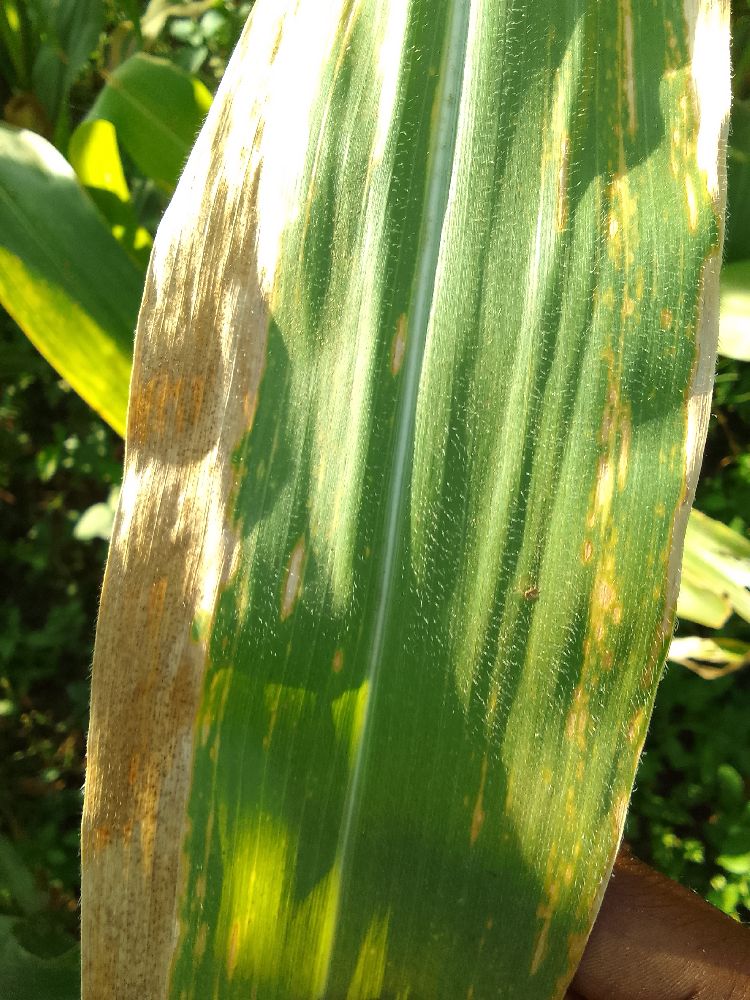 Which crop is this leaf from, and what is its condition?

maize, maize lethal necrosis
